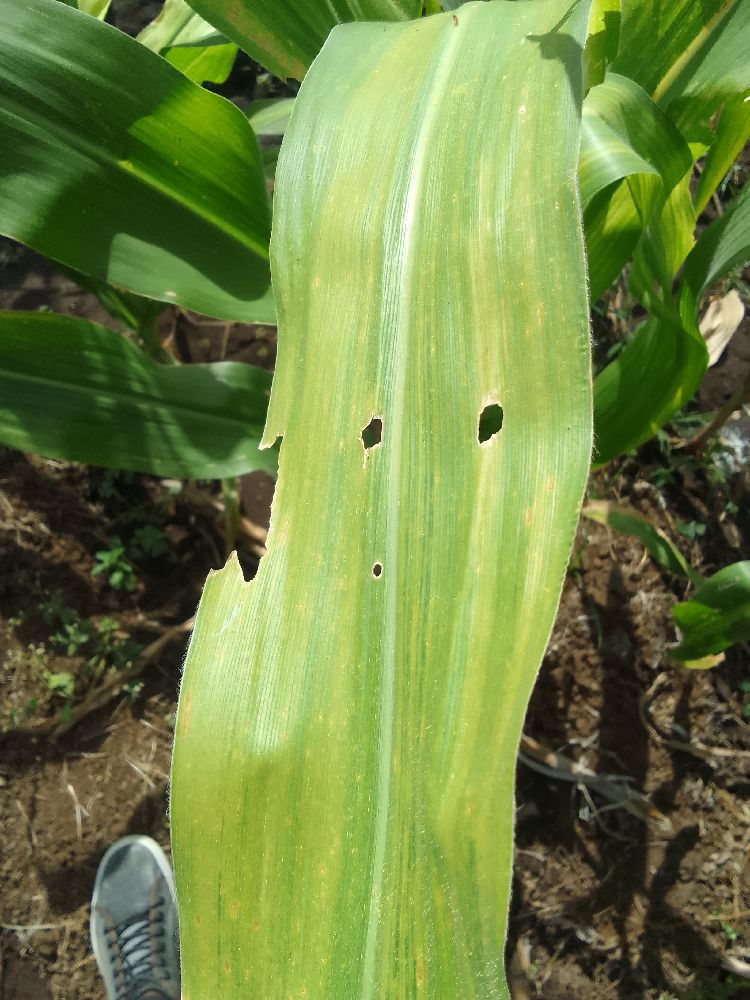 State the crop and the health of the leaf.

maize, maize lethal necrosis
